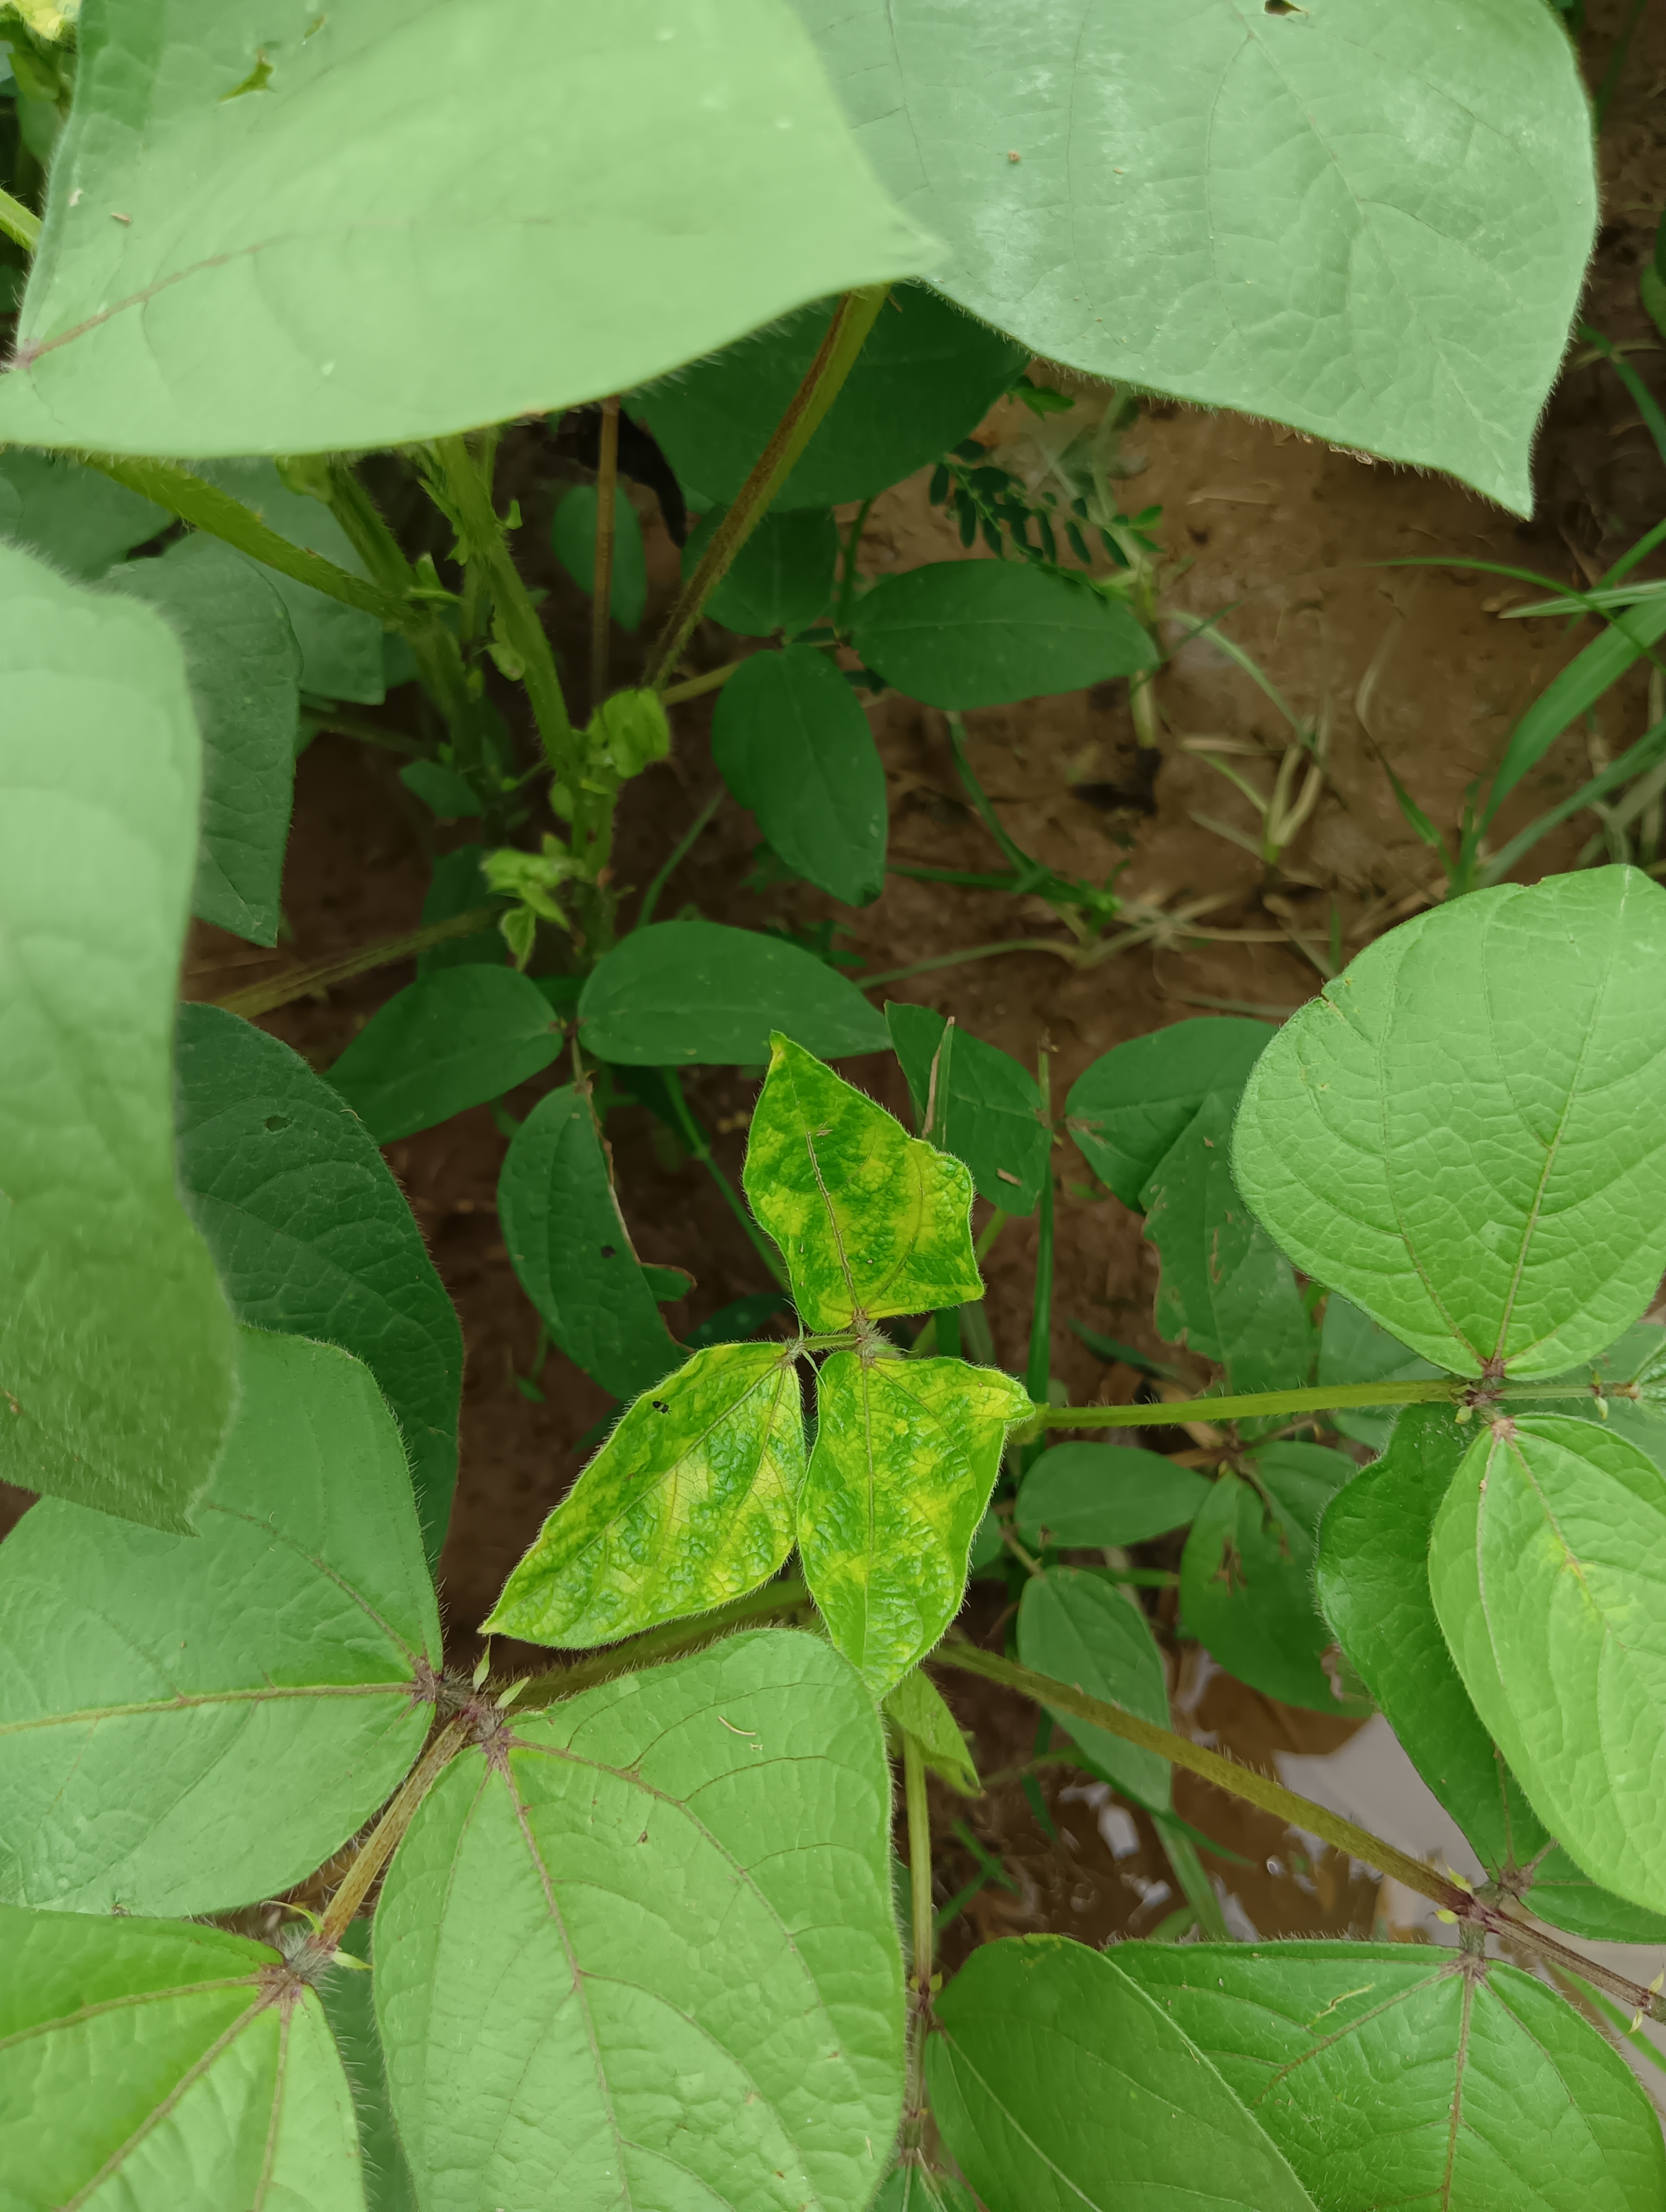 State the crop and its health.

mungbean, yellow mosaic
